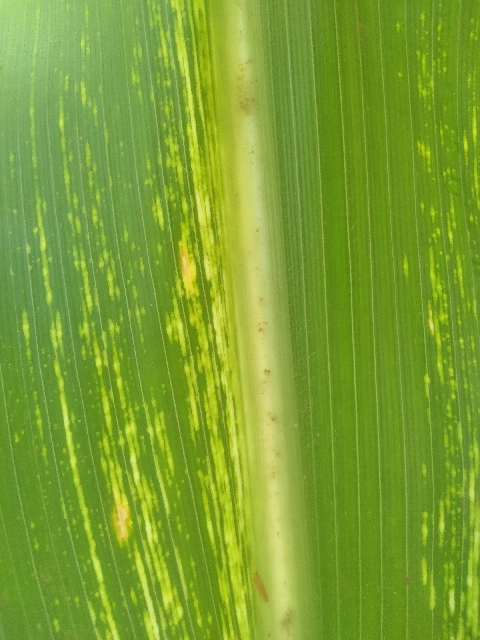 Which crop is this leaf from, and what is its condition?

maize, maize streak virus
